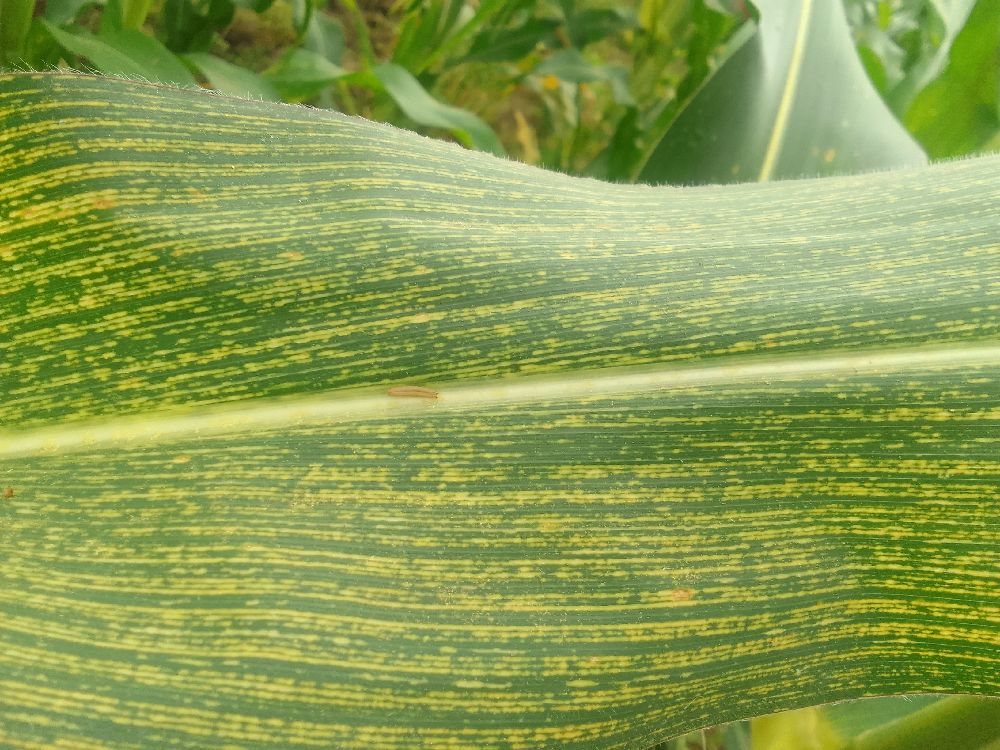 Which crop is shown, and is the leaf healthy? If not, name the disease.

maize, maize streak virus
